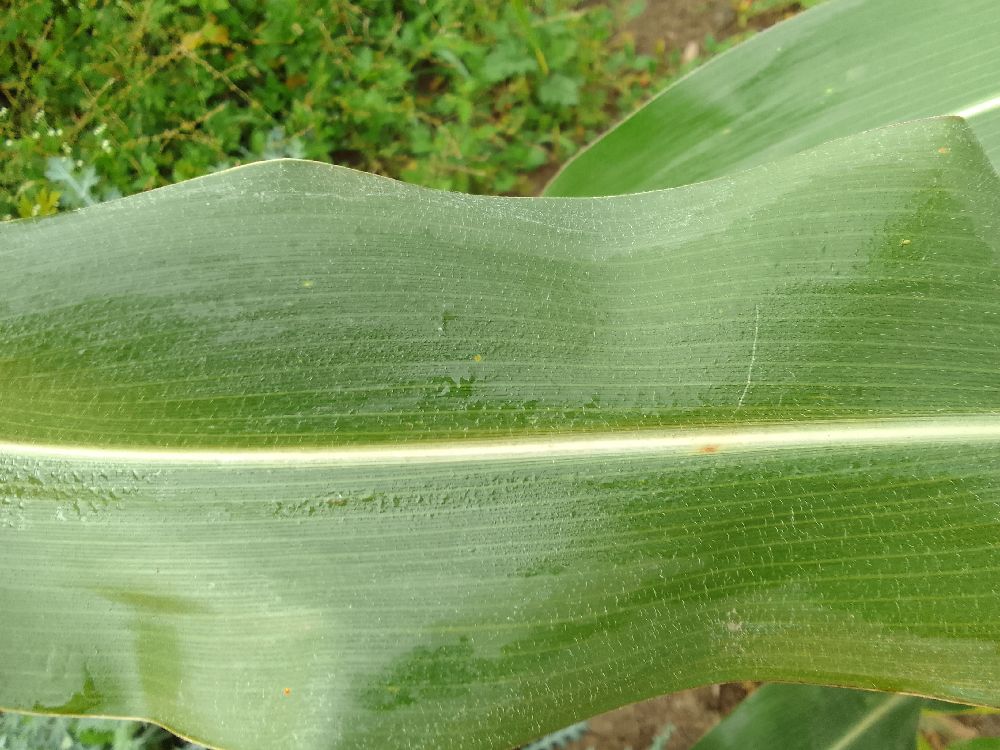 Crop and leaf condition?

maize, healthy
